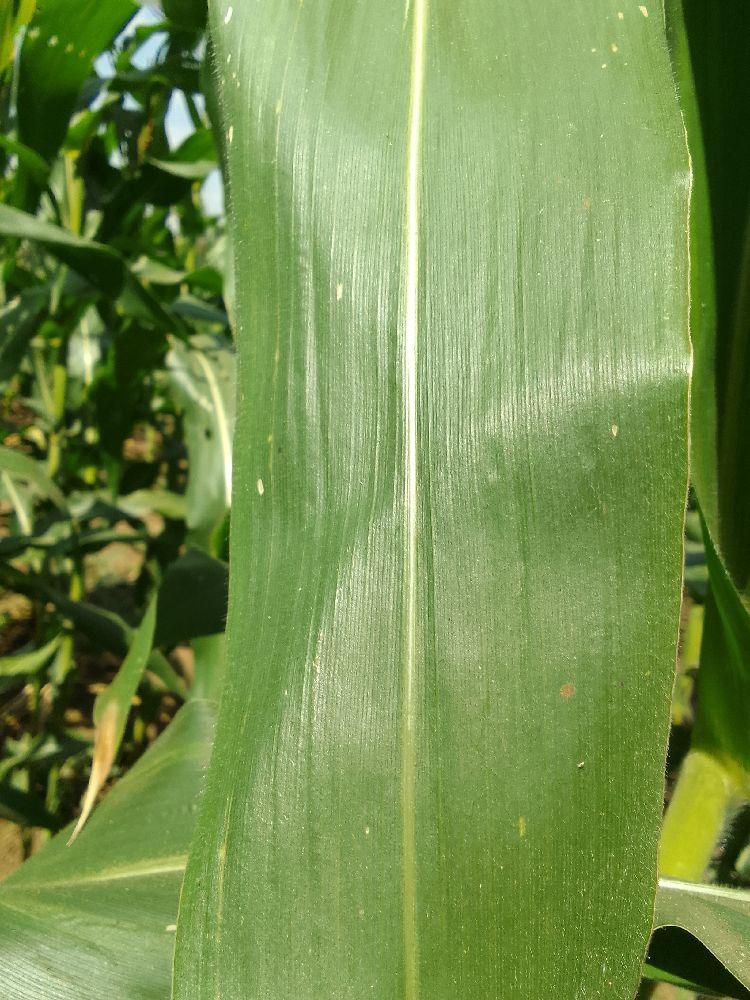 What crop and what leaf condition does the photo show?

maize, healthy
